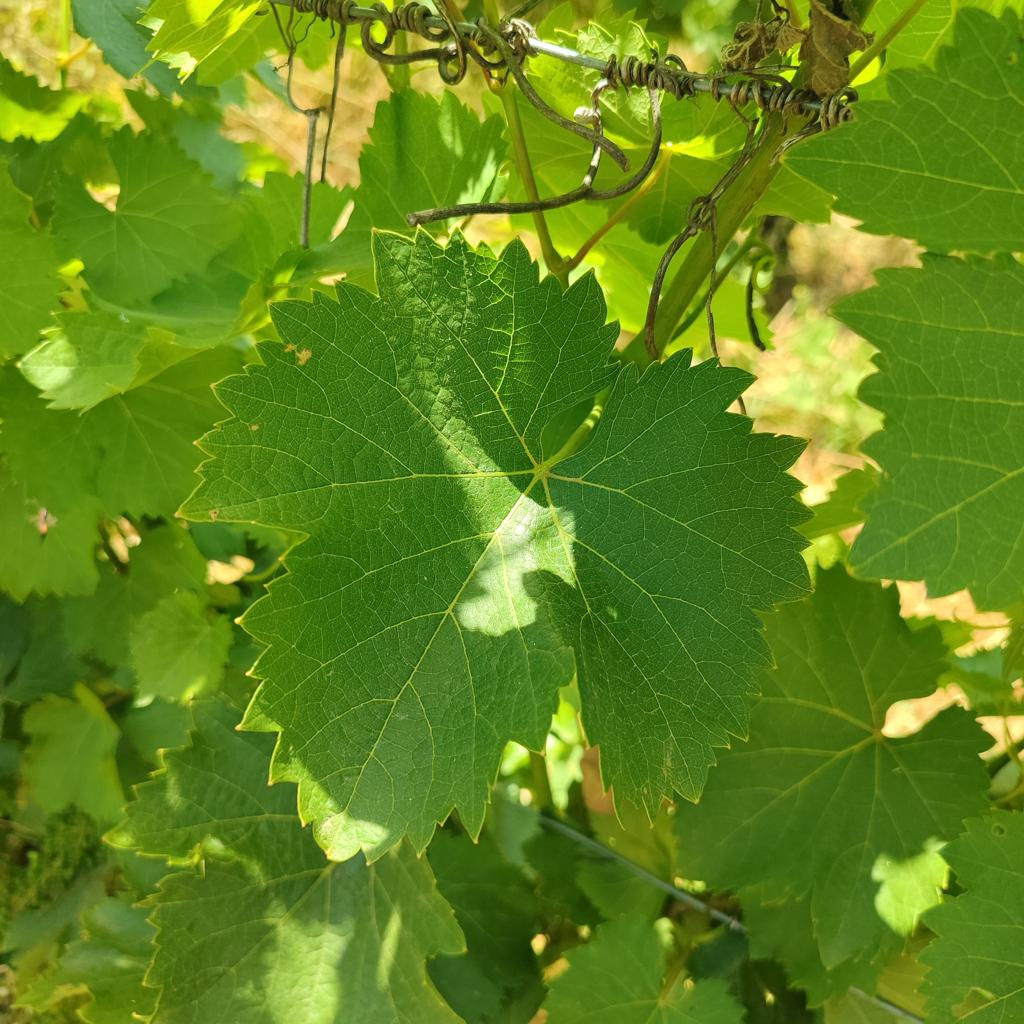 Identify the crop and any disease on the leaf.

grapevine, healthy
